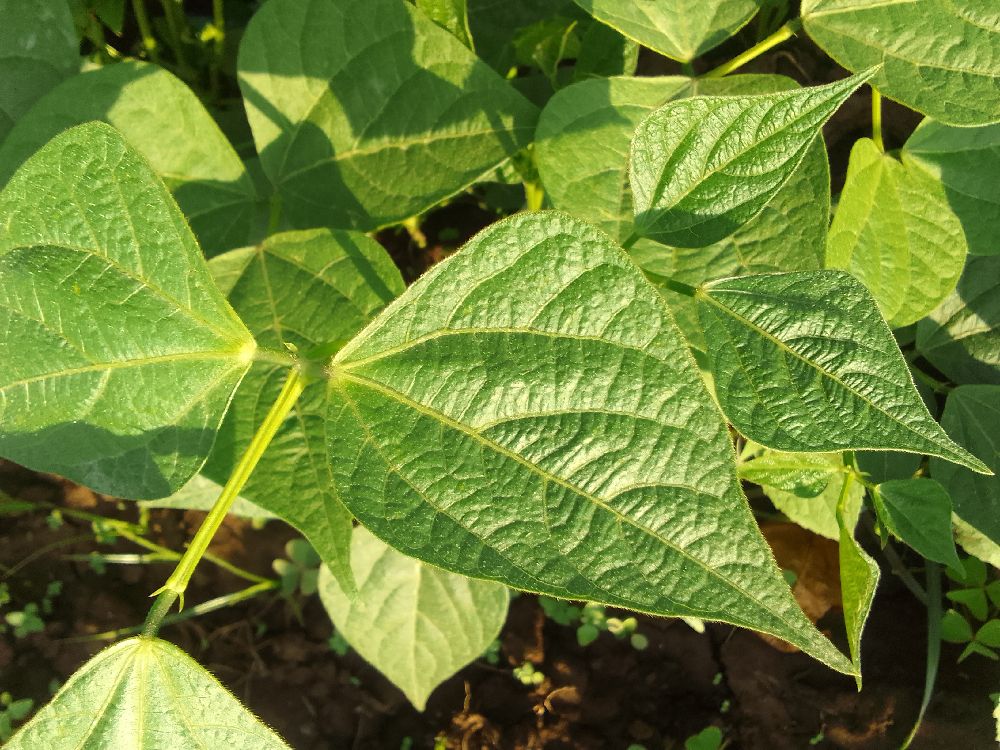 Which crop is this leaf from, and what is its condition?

common bean, healthy
